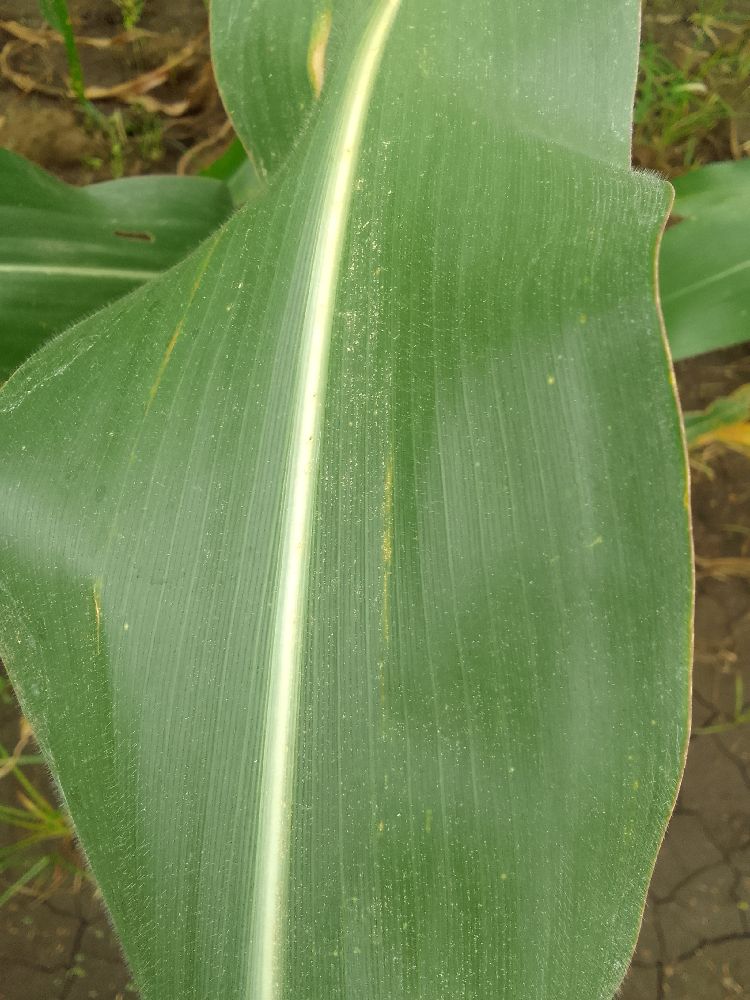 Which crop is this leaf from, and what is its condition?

maize, healthy
